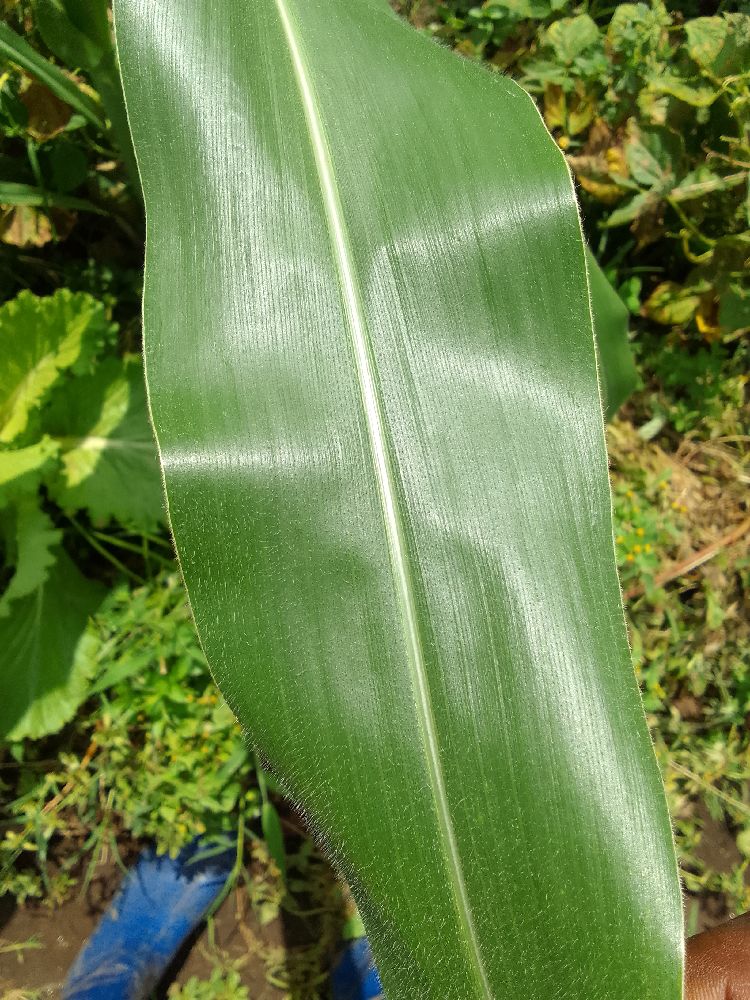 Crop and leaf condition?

maize, healthy
